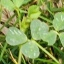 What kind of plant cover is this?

unstructured weed
